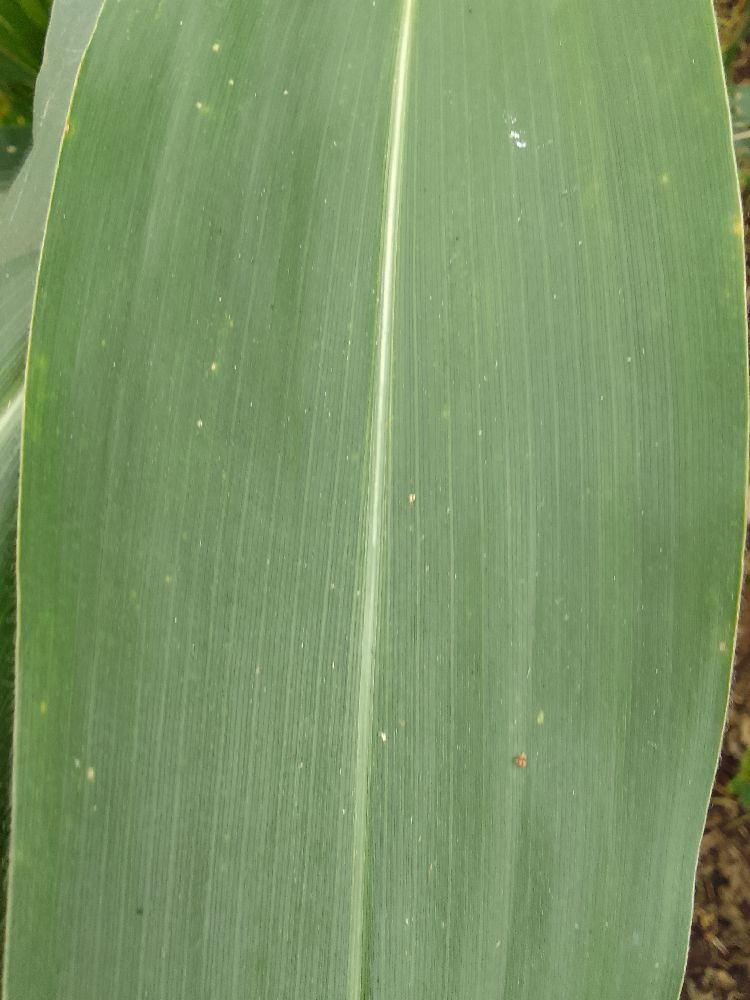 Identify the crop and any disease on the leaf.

maize, healthy
